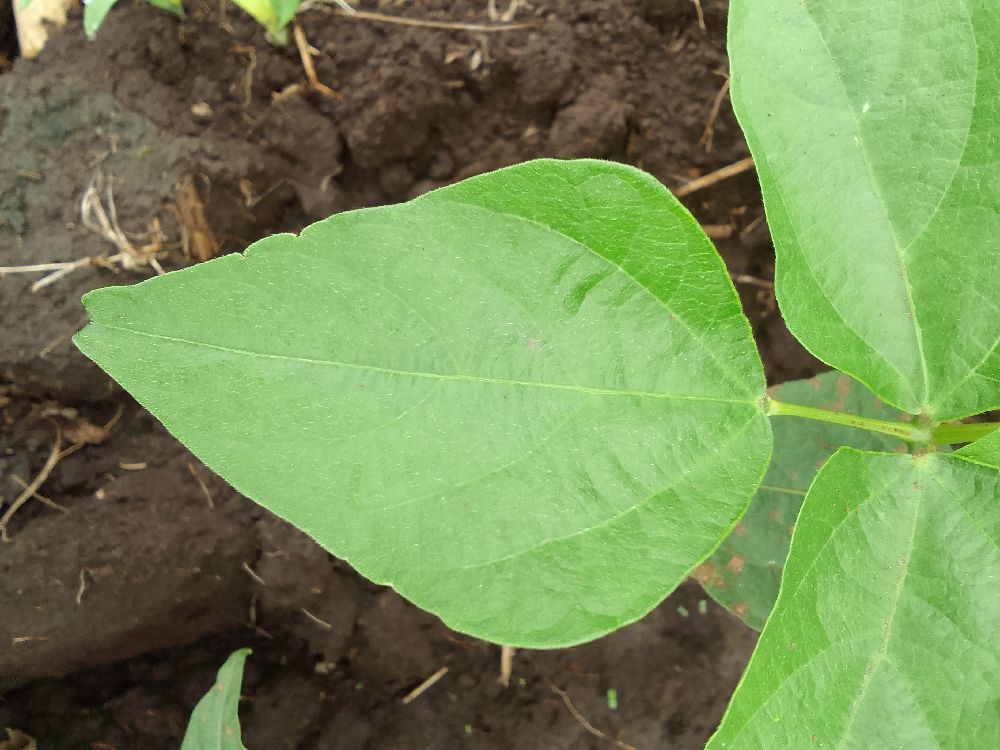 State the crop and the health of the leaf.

common bean, healthy
